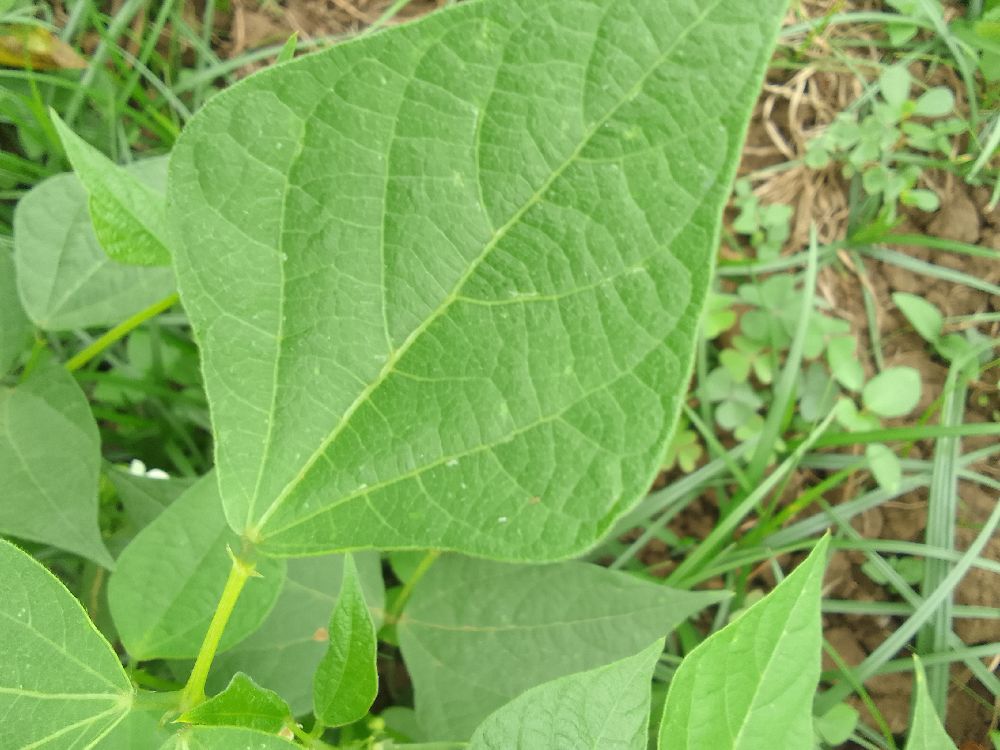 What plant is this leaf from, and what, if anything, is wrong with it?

common bean, healthy
